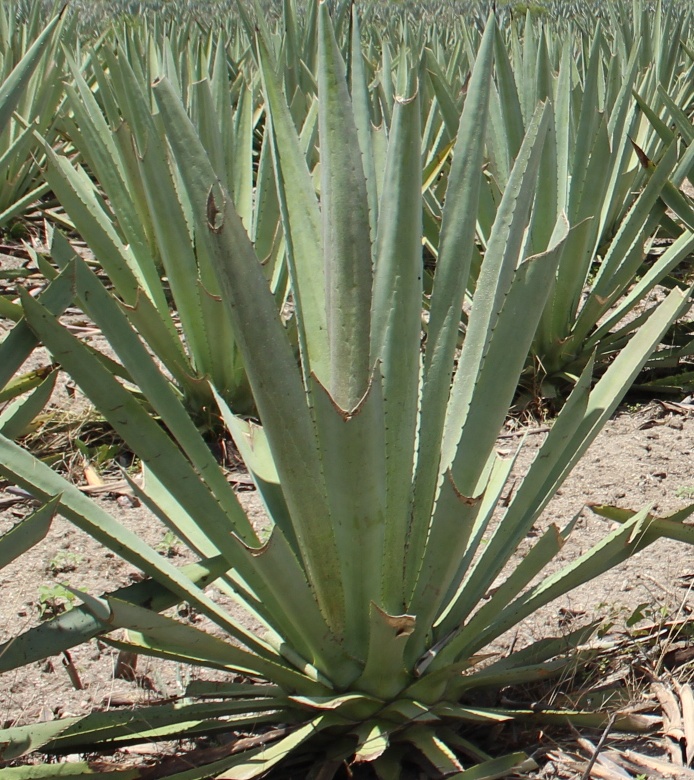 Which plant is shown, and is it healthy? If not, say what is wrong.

agave, spotted
